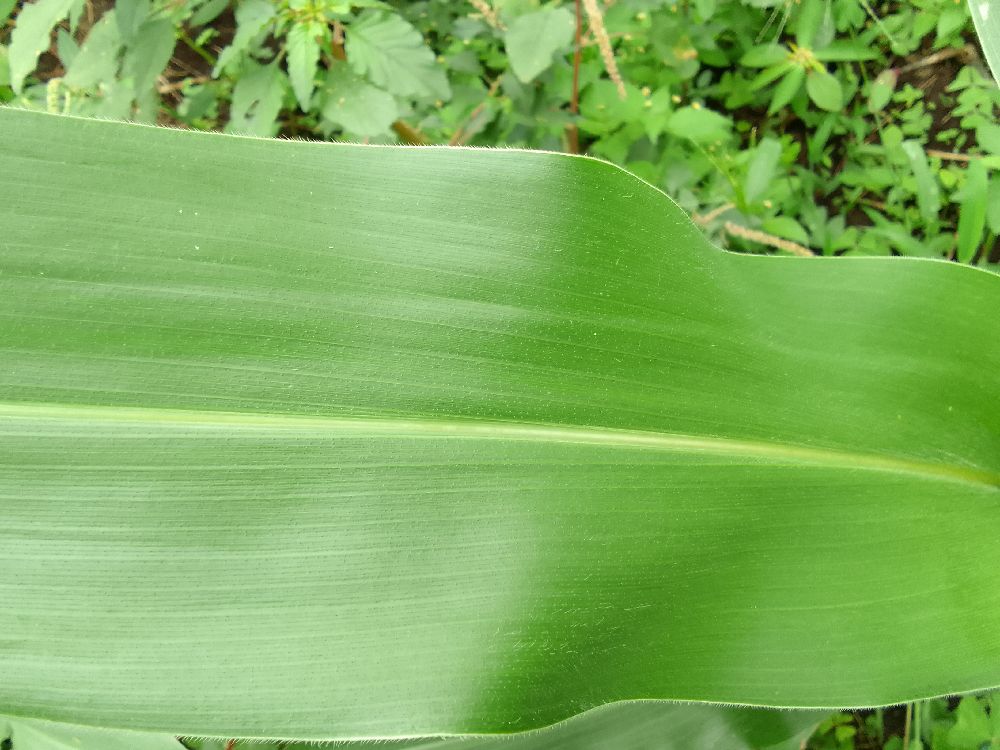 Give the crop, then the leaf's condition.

maize, healthy
